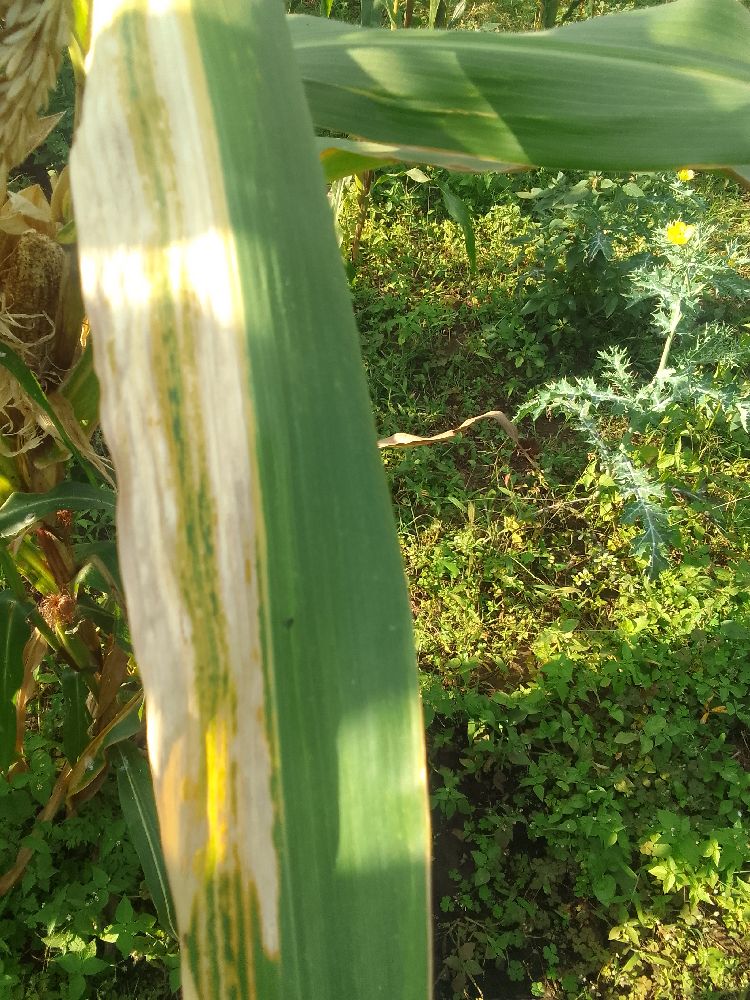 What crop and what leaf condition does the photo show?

maize, maize lethal necrosis
